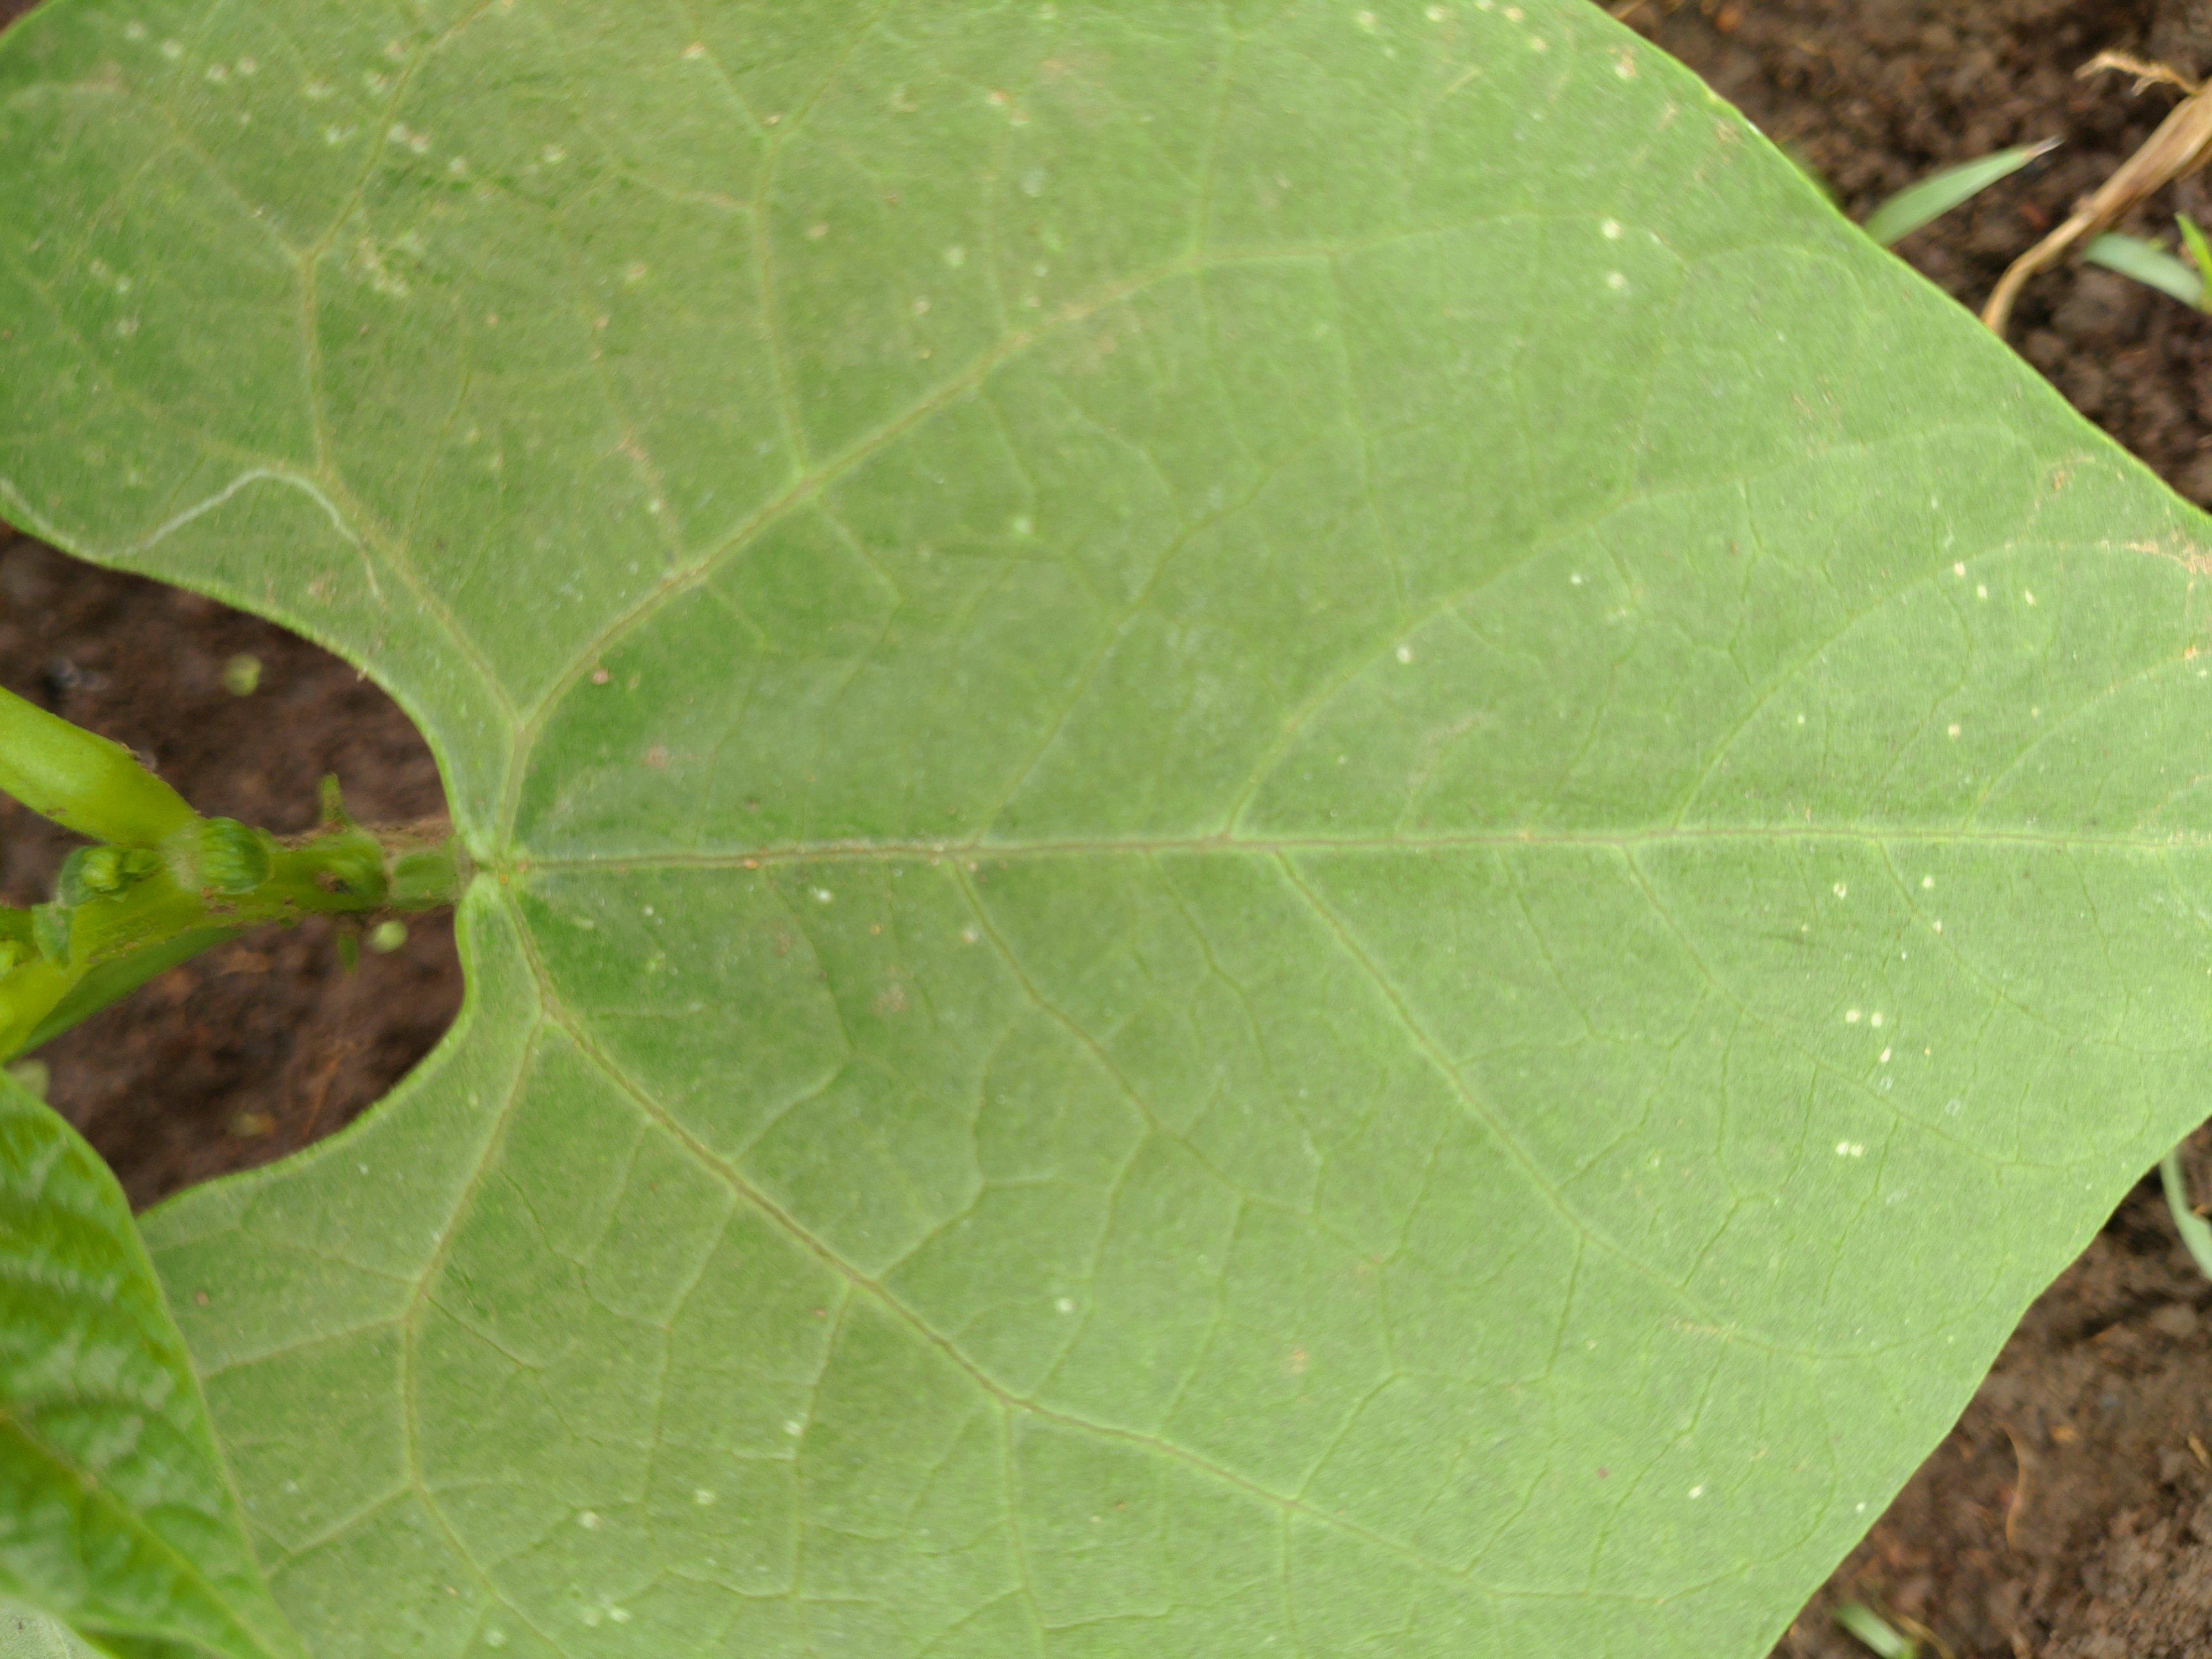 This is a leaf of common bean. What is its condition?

healthy
